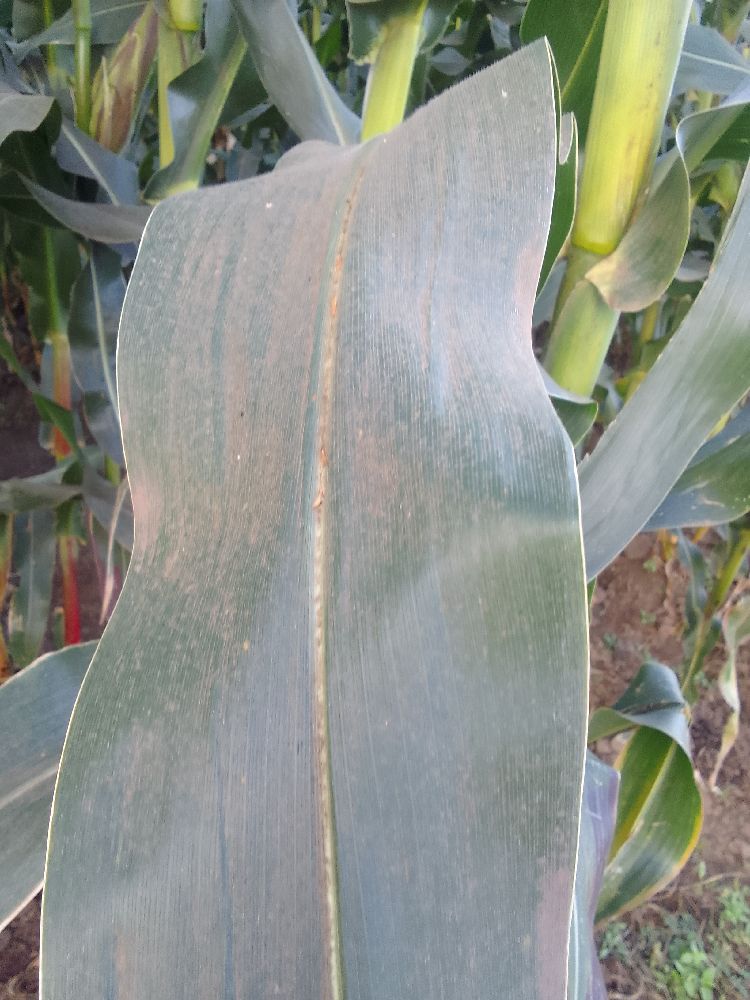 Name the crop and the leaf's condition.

maize, healthy
